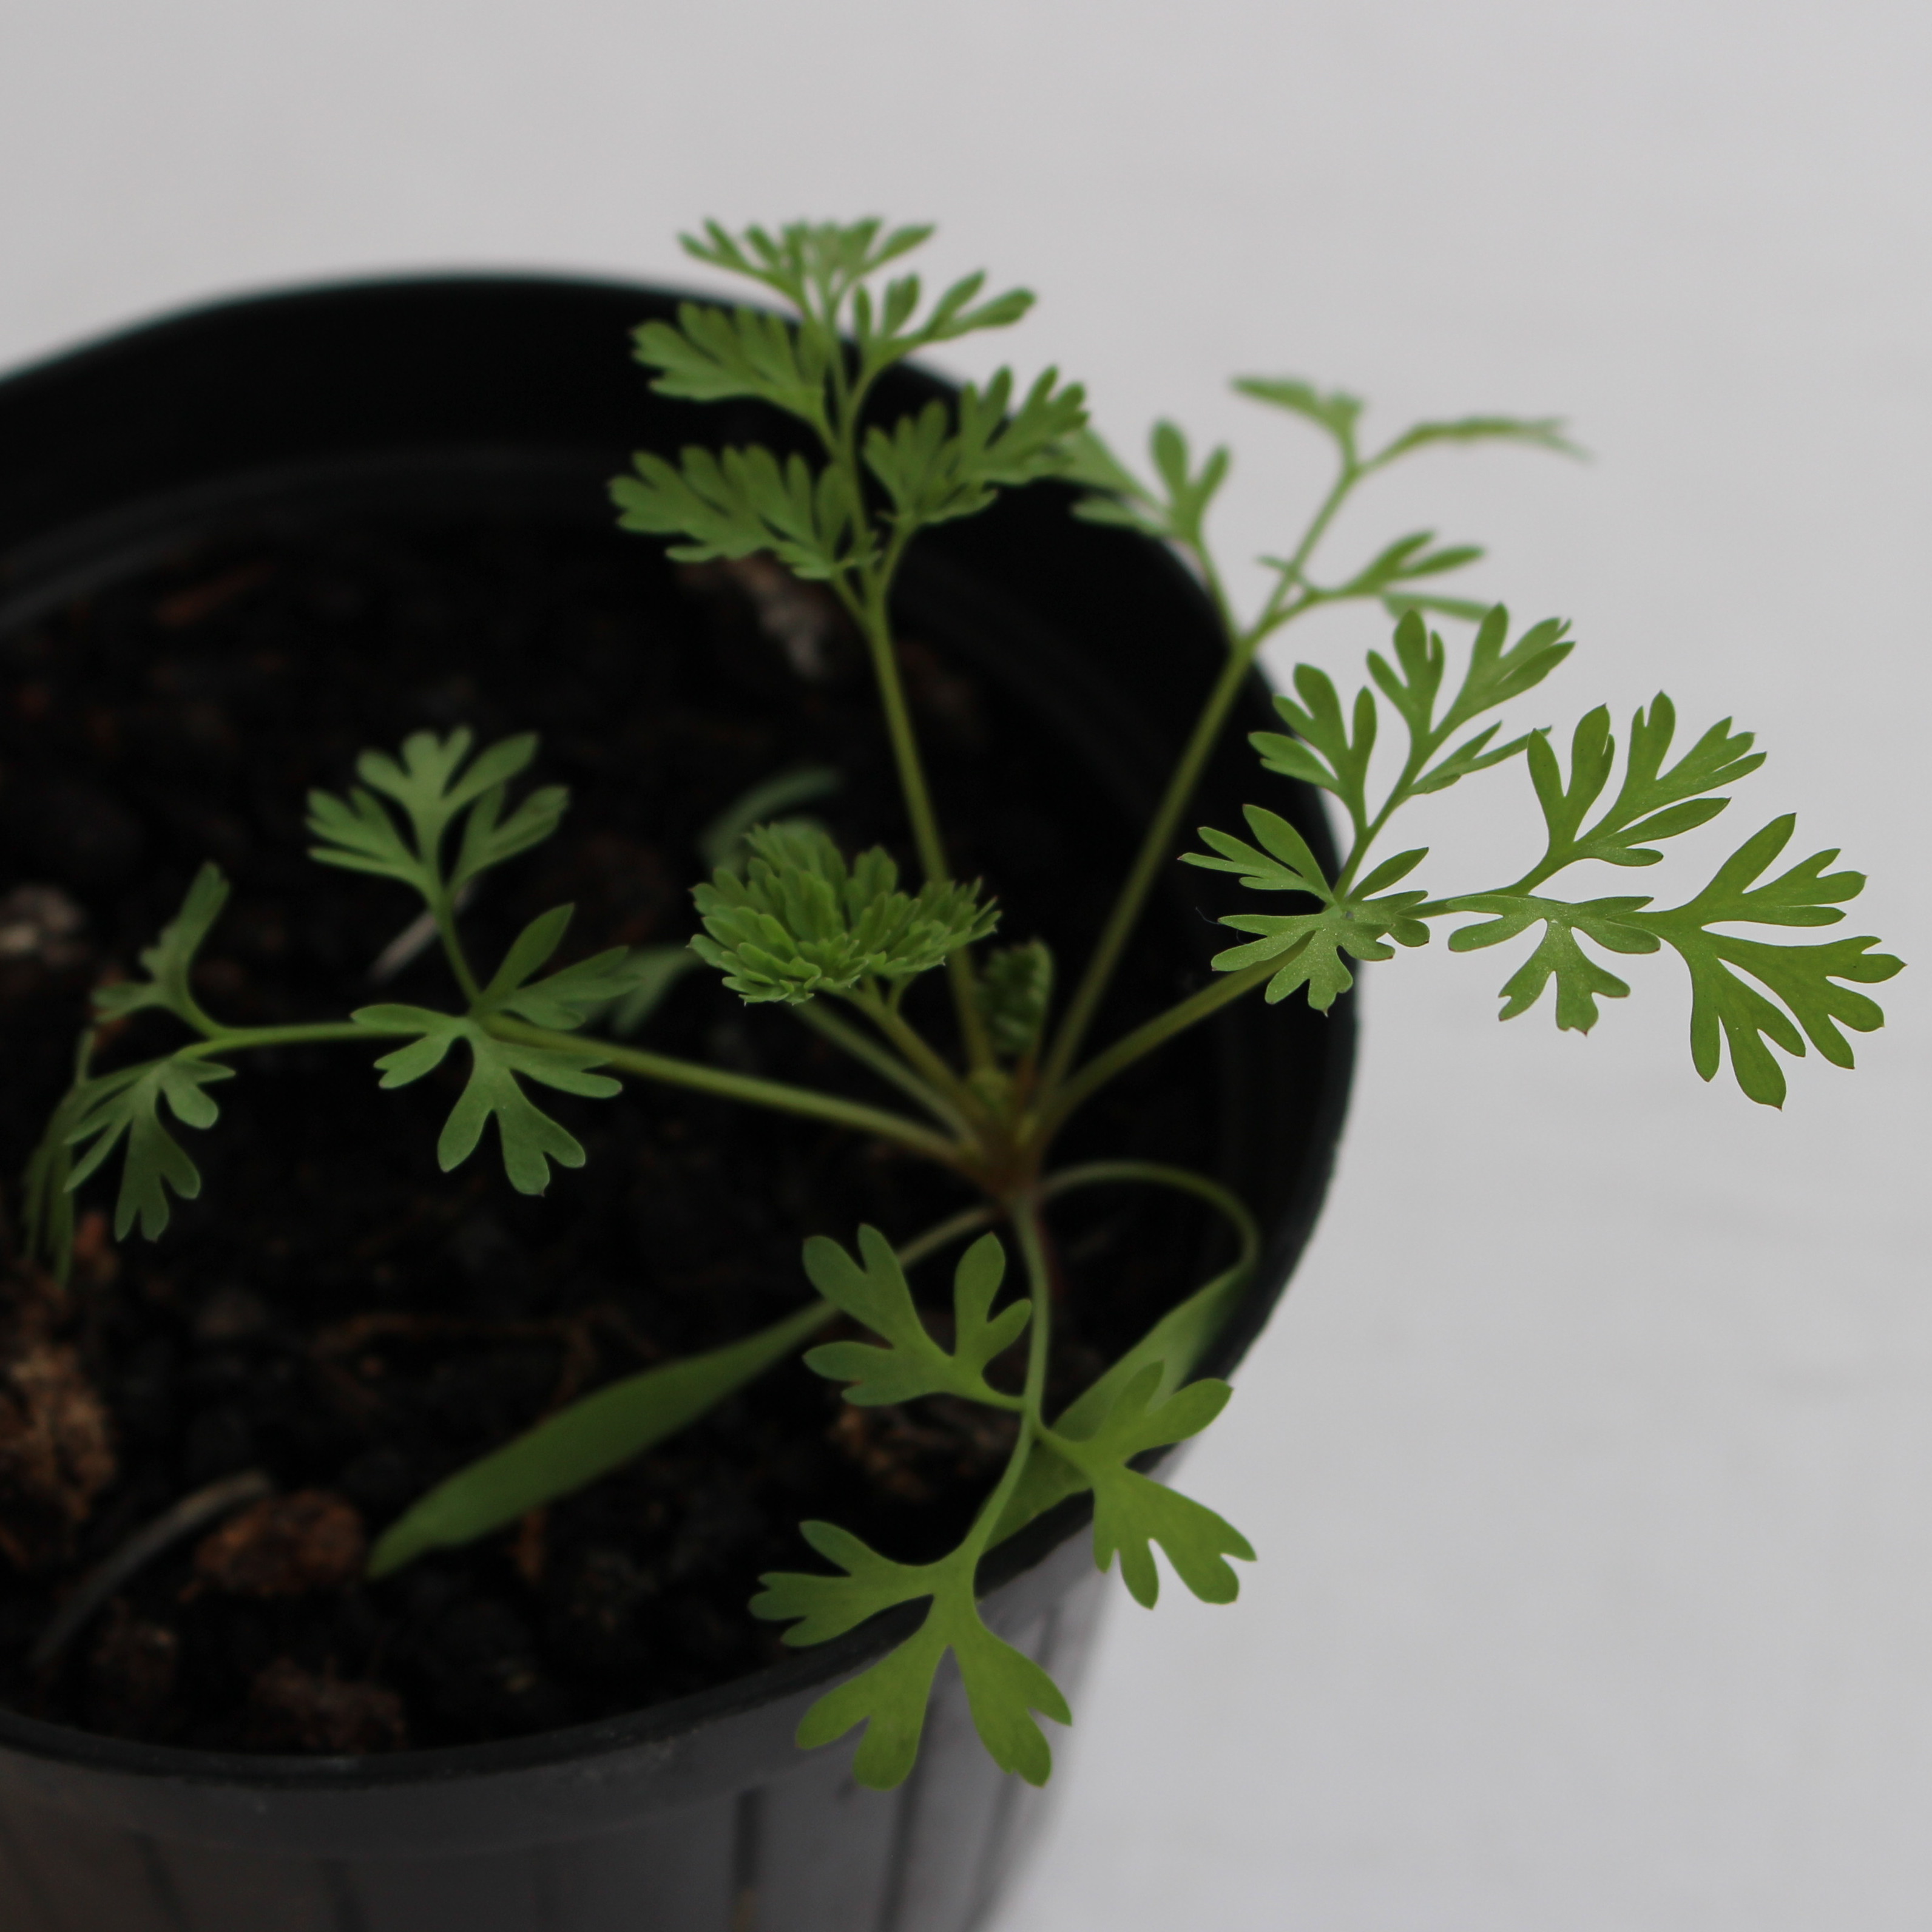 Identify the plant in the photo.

Fumaria officinalis
